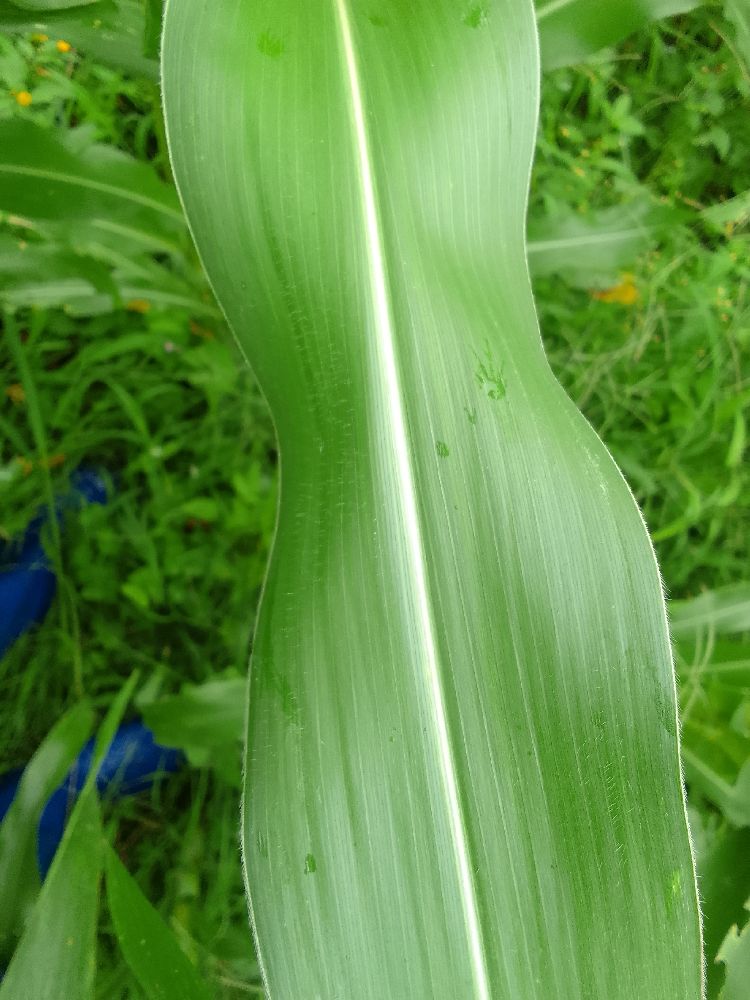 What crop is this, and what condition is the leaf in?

maize, healthy
